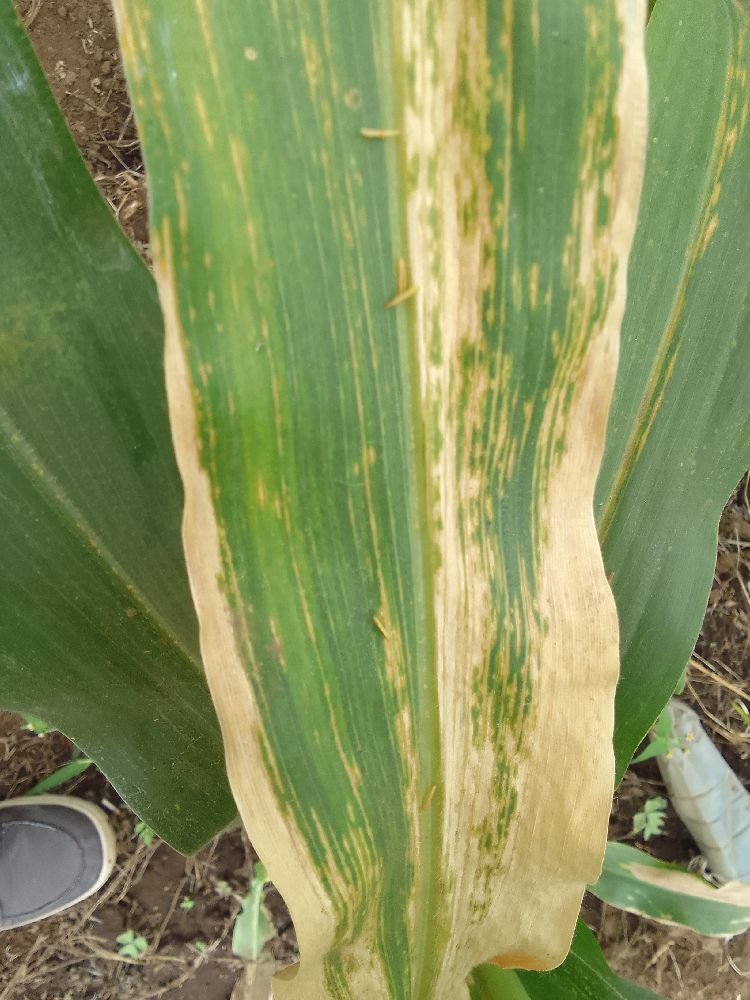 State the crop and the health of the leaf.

maize, maize lethal necrosis
